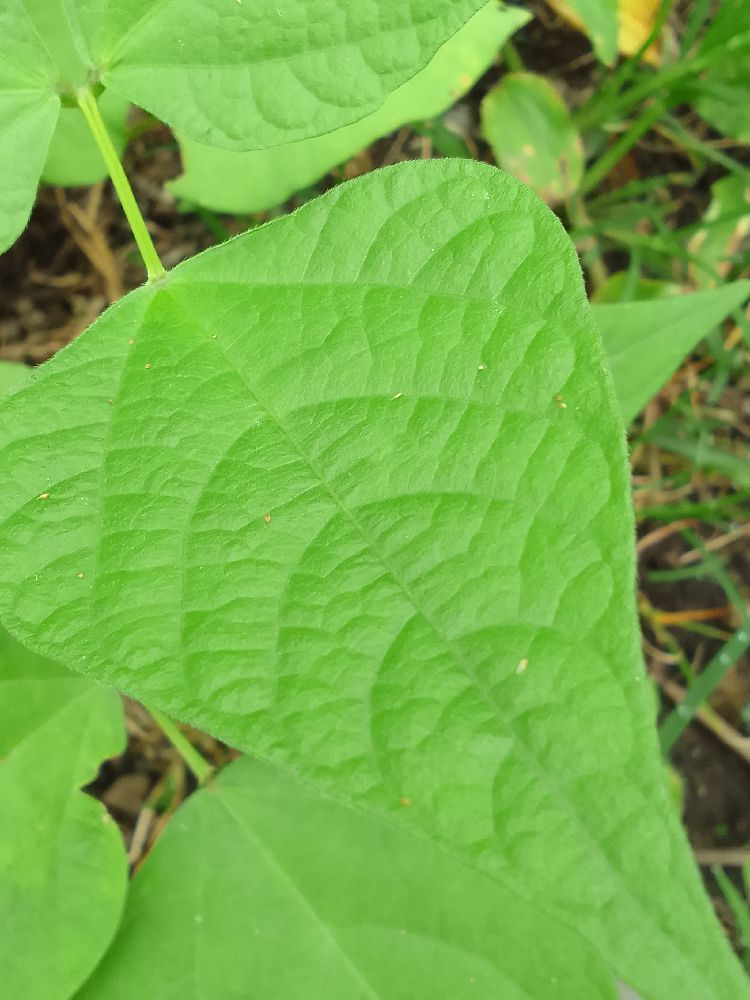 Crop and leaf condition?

common bean, healthy
